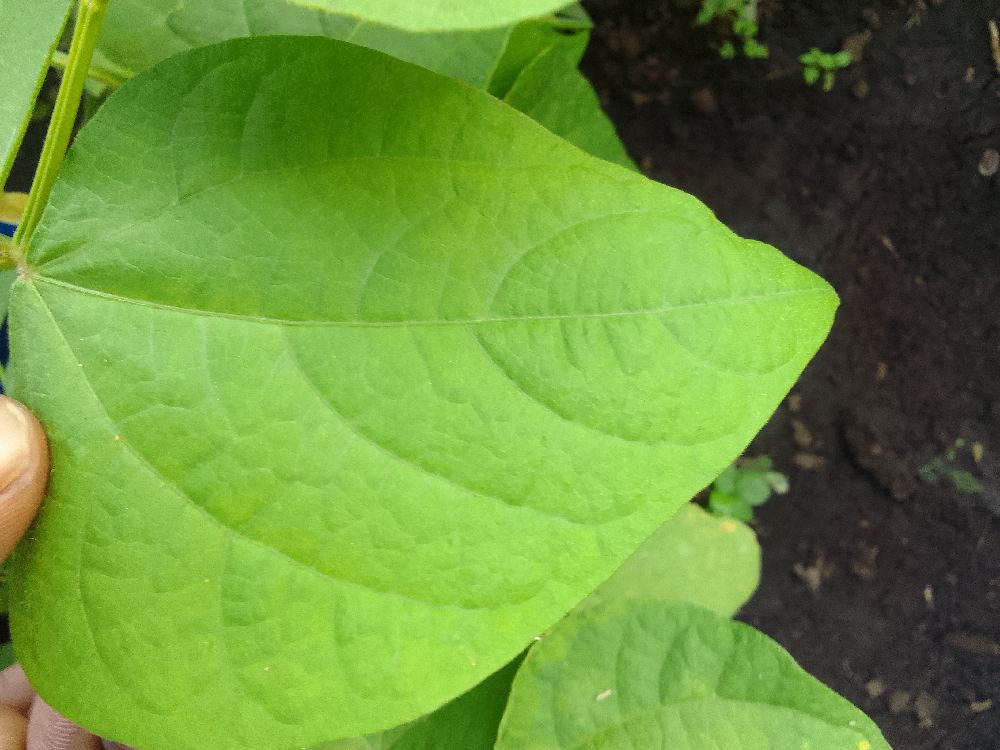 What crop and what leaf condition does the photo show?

common bean, healthy
